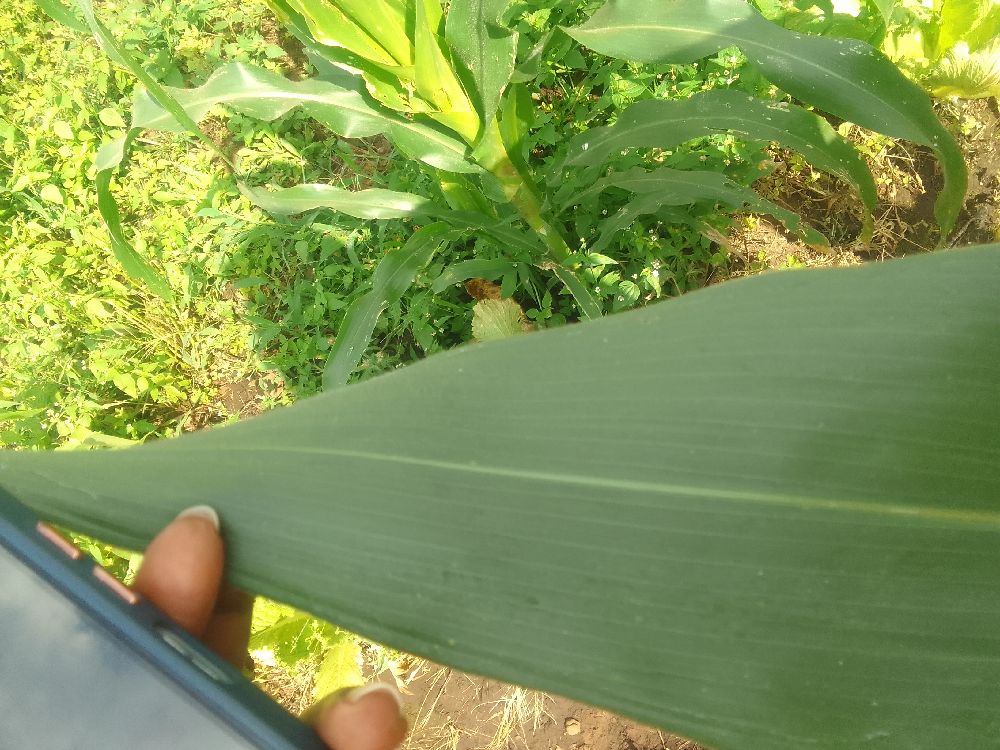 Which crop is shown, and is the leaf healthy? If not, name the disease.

maize, healthy
